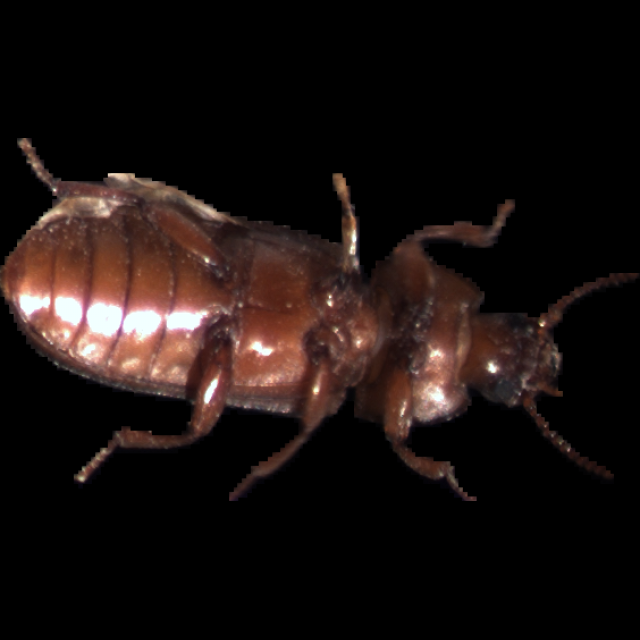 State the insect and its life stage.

mealworm beetle
